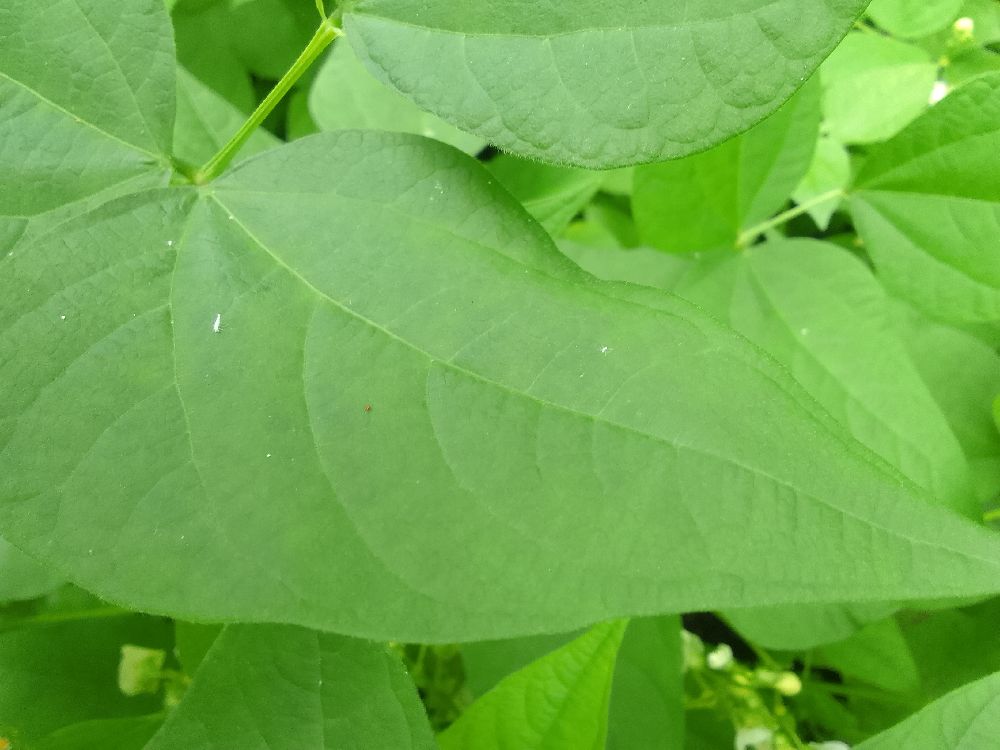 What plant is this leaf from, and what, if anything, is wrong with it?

common bean, healthy
